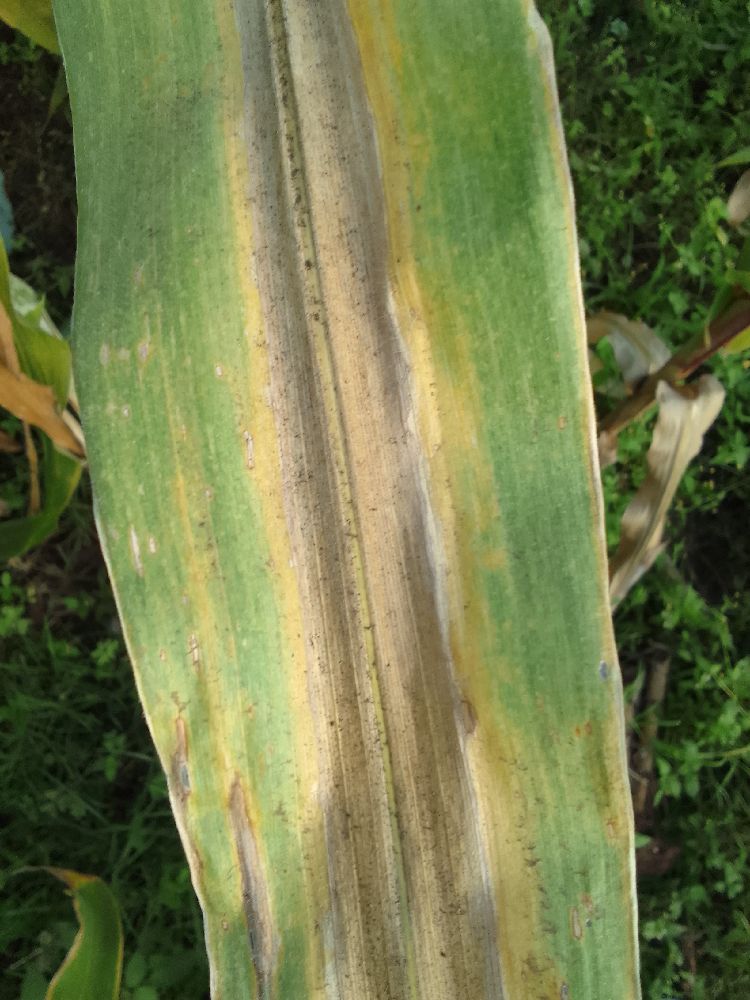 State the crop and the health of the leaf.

maize, maize lethal necrosis
